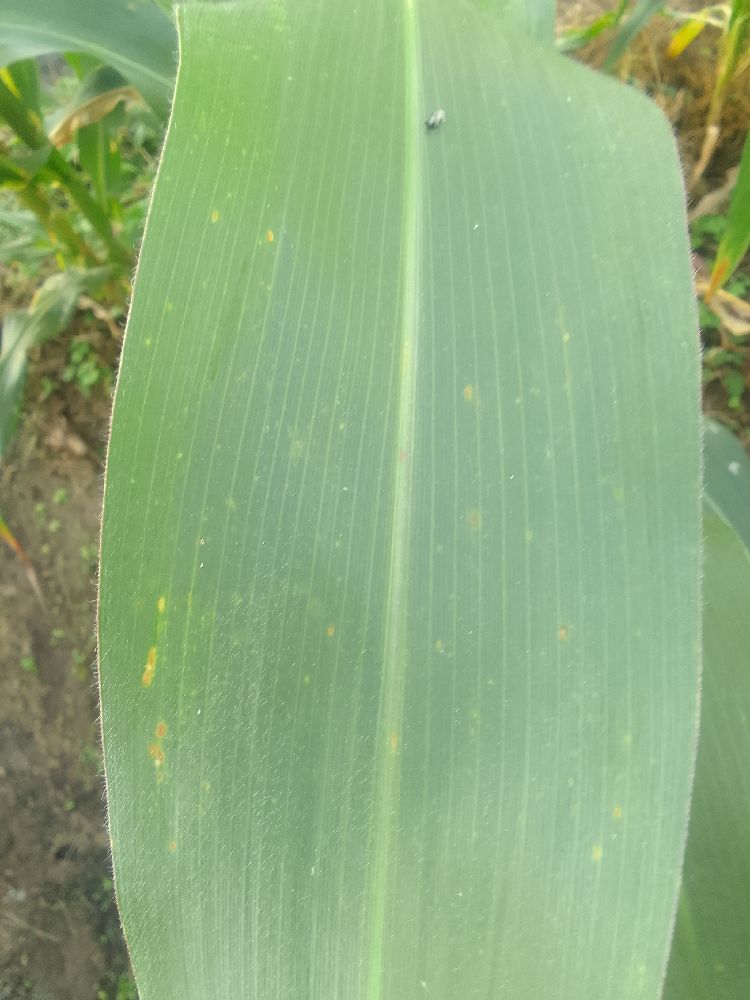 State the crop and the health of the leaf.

maize, healthy
